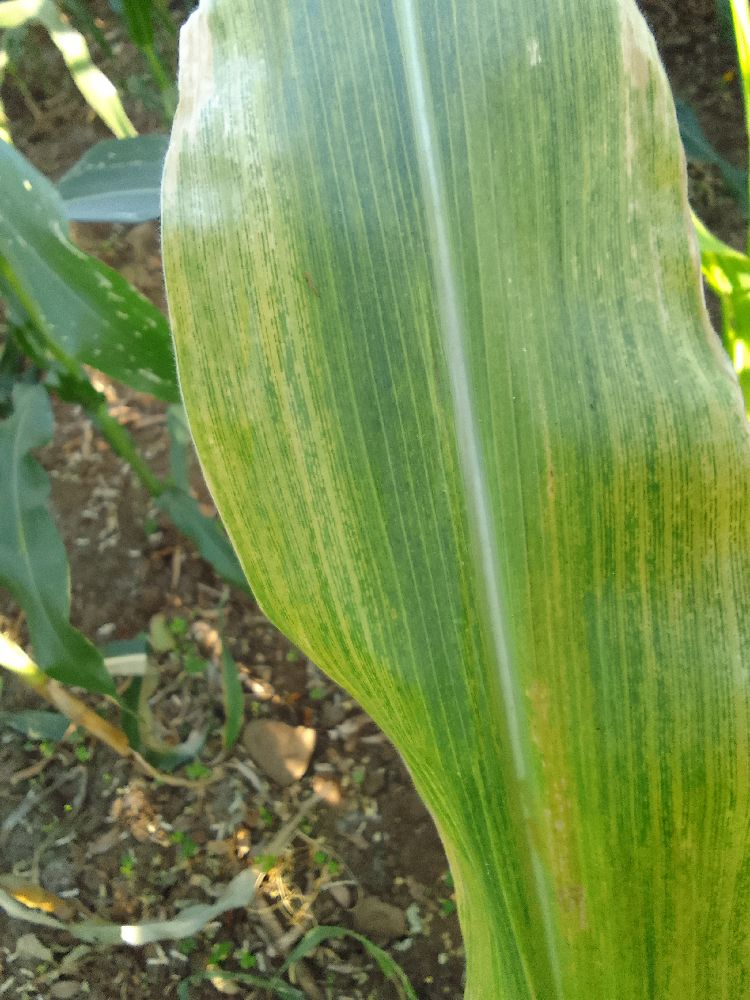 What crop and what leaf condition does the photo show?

maize, maize lethal necrosis
